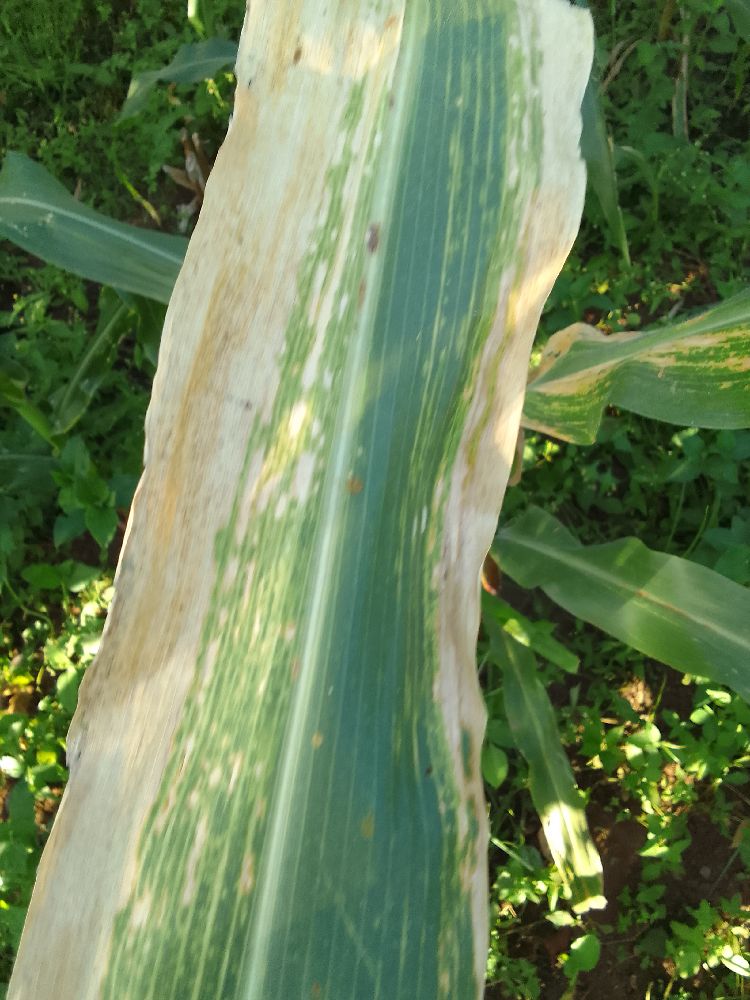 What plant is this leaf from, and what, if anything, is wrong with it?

maize, maize lethal necrosis
